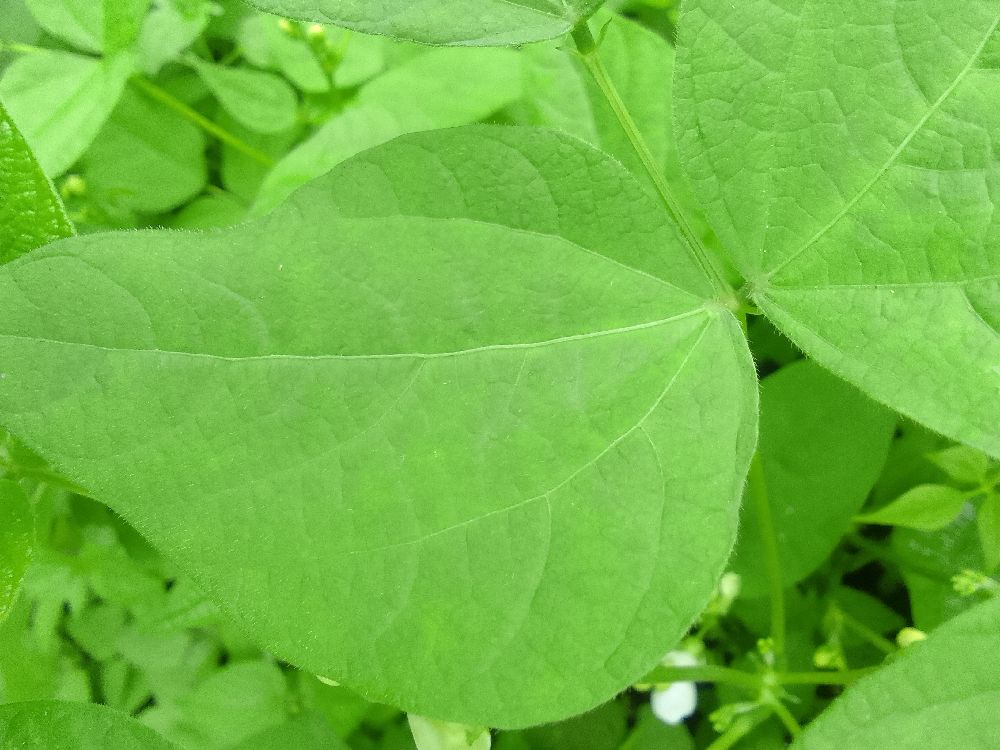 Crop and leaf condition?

common bean, healthy
